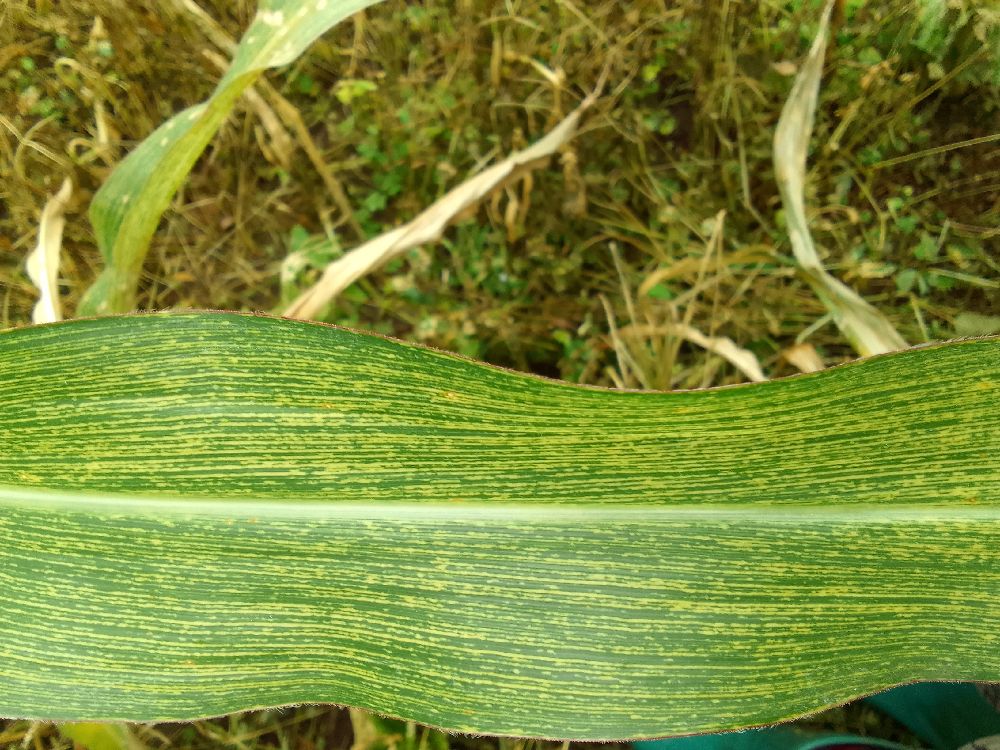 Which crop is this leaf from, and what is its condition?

maize, healthy
